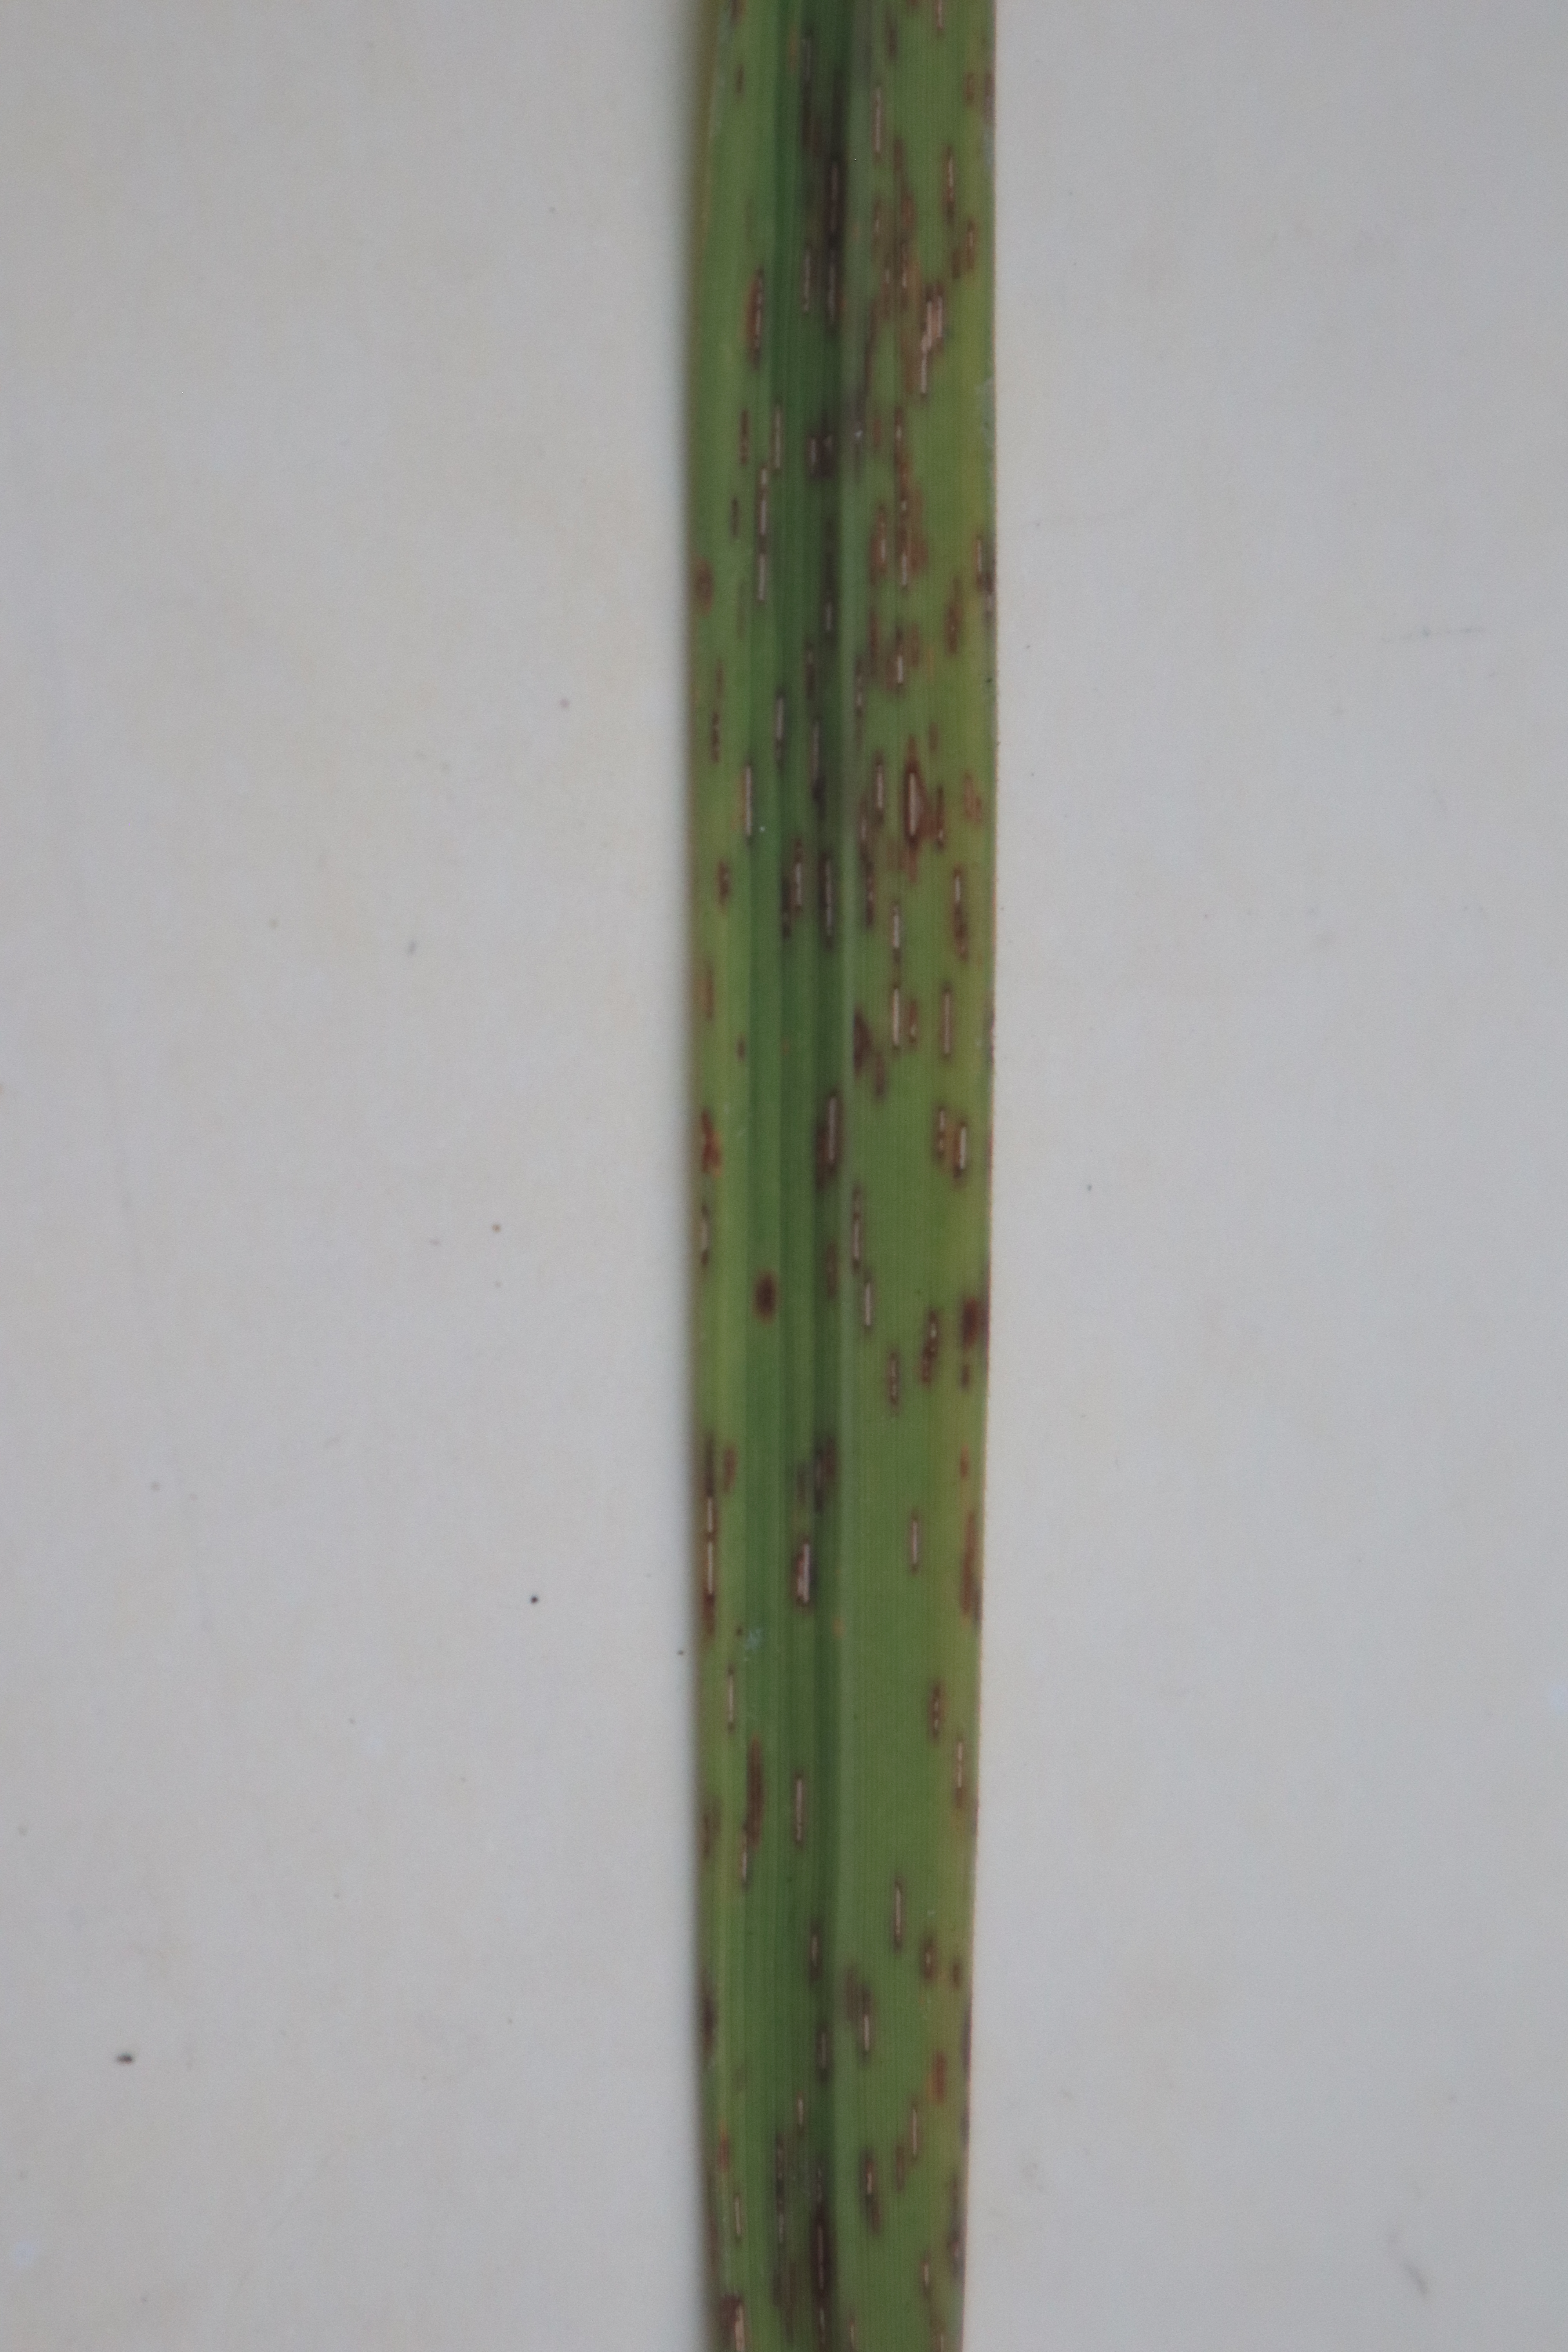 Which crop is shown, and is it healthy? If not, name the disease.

rice, brown spots
